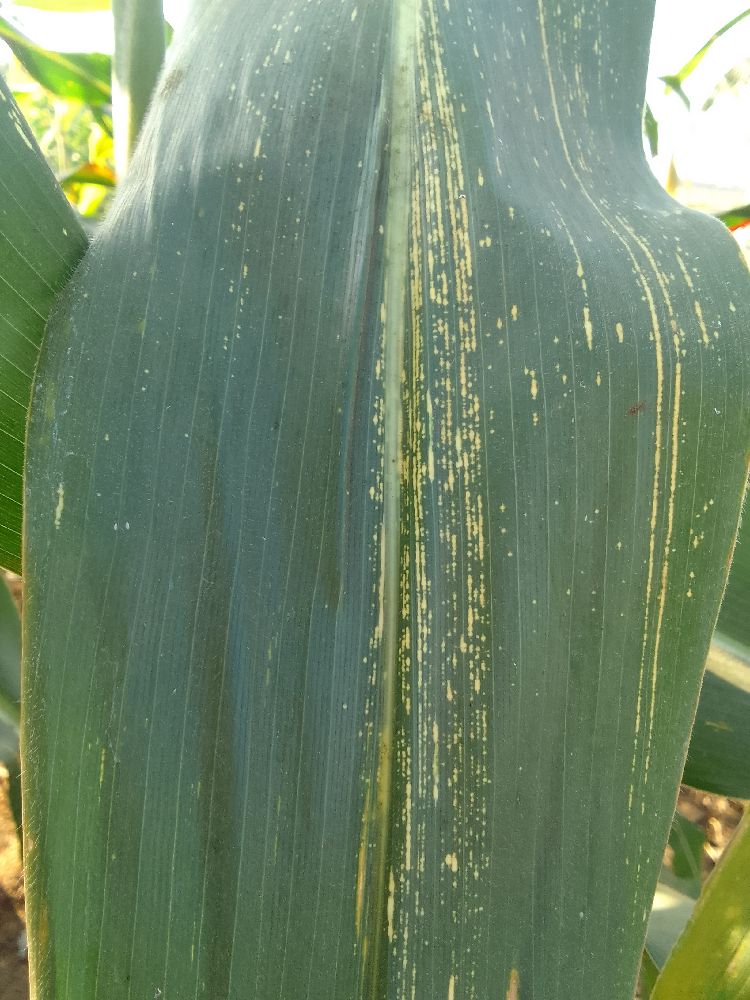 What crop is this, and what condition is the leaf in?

maize, maize streak virus
